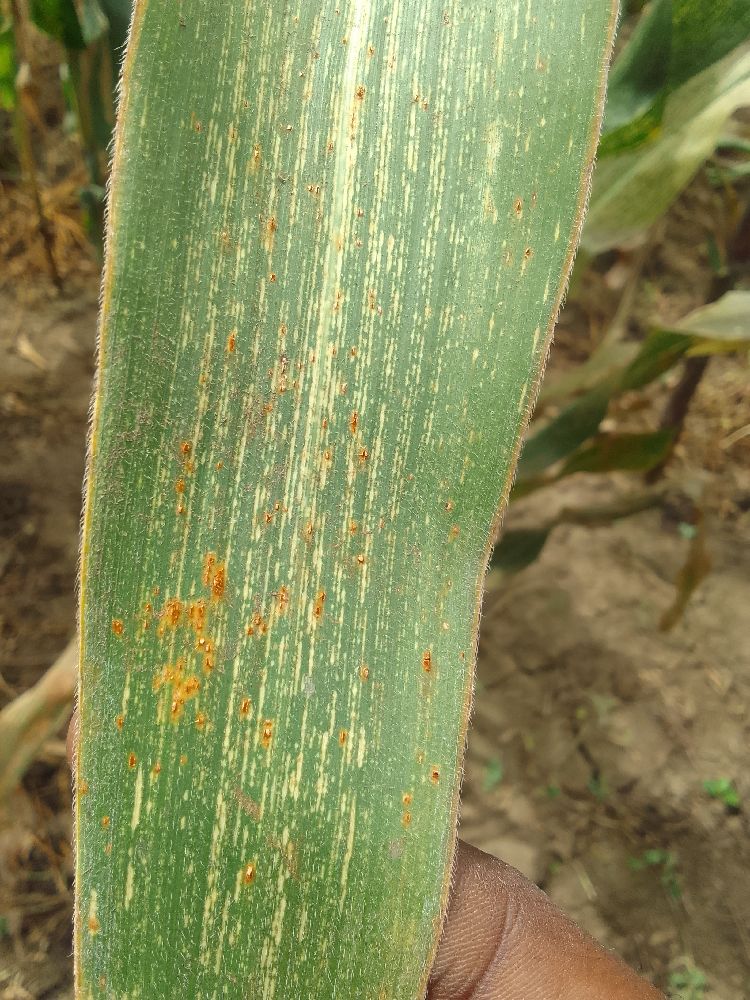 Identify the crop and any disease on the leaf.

maize, maize streak virus
